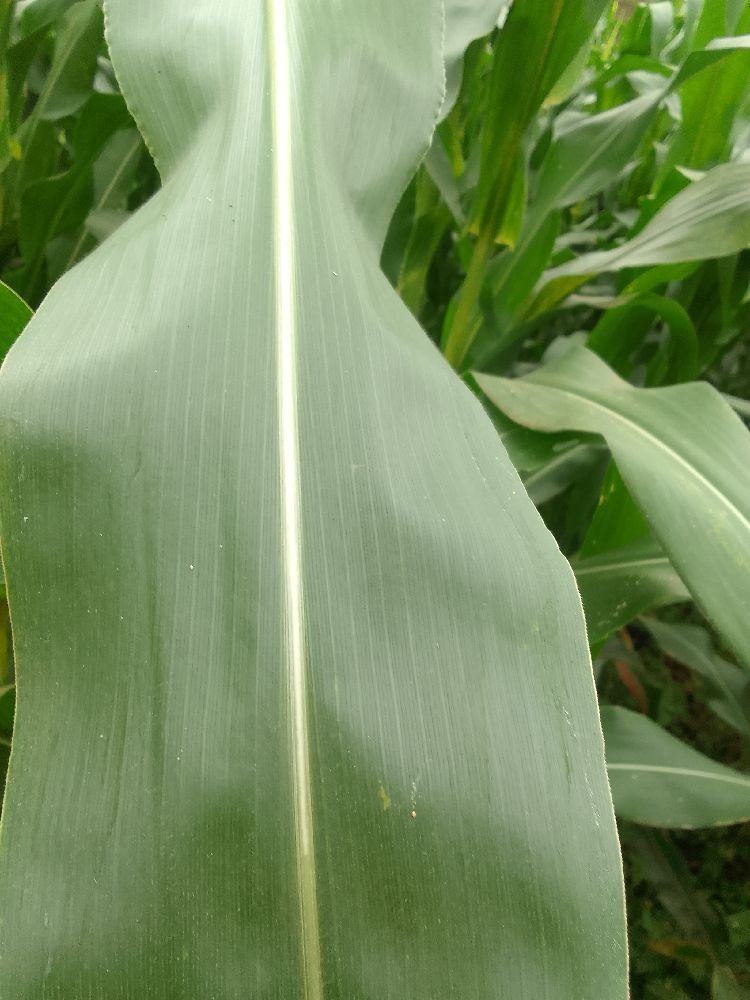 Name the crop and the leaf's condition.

maize, healthy
